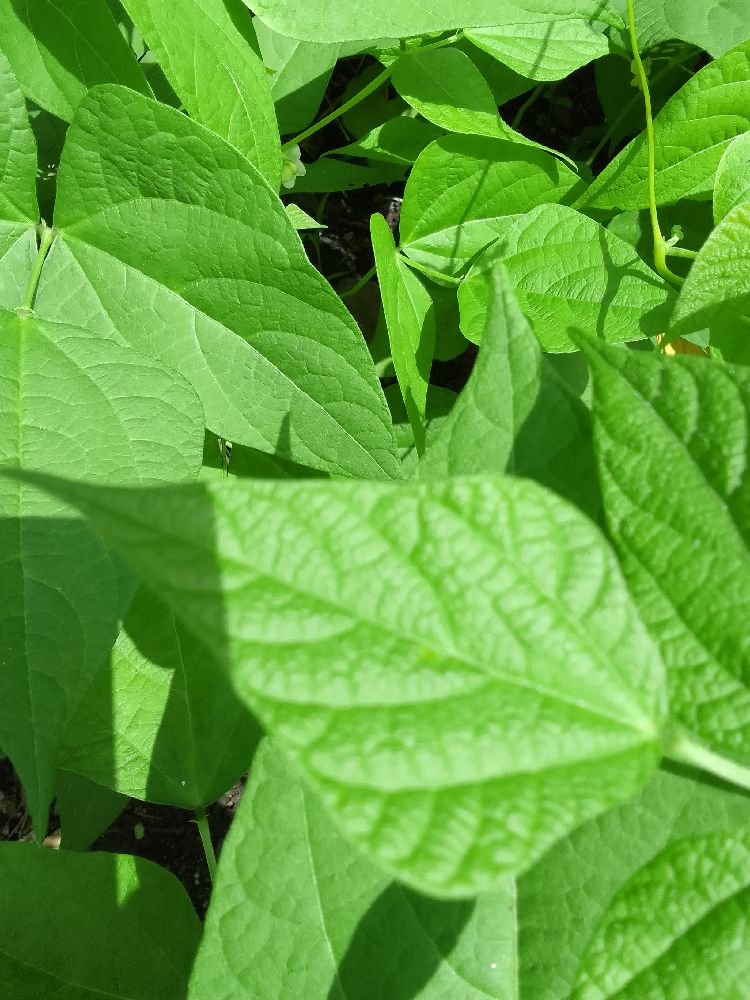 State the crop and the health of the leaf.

common bean, healthy
